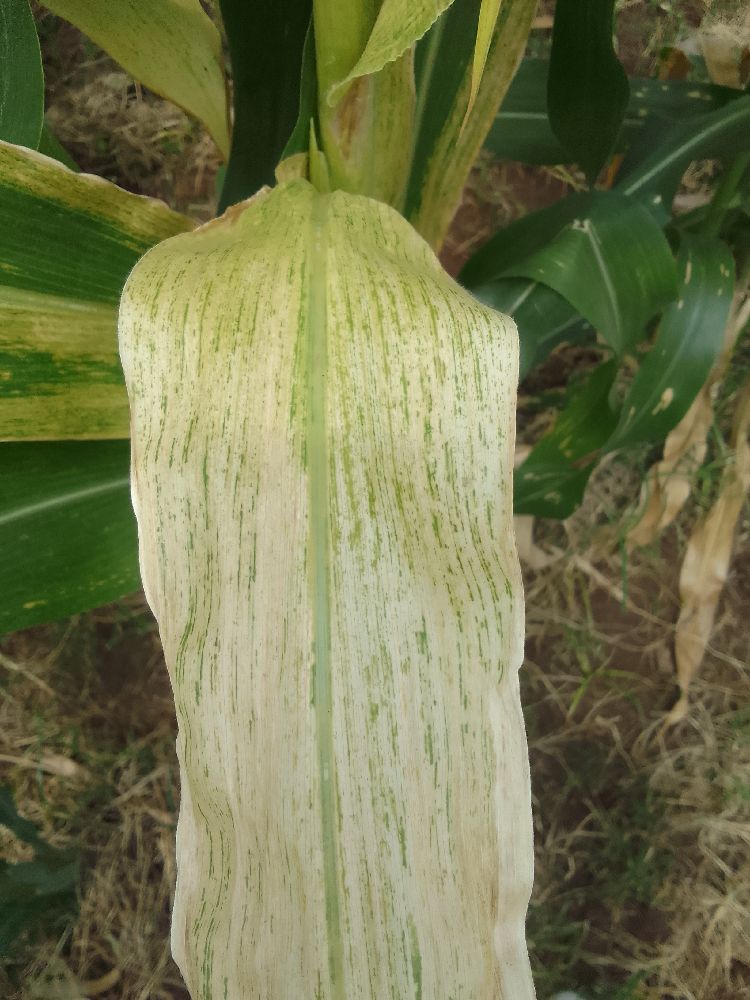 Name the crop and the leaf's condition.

maize, maize lethal necrosis
